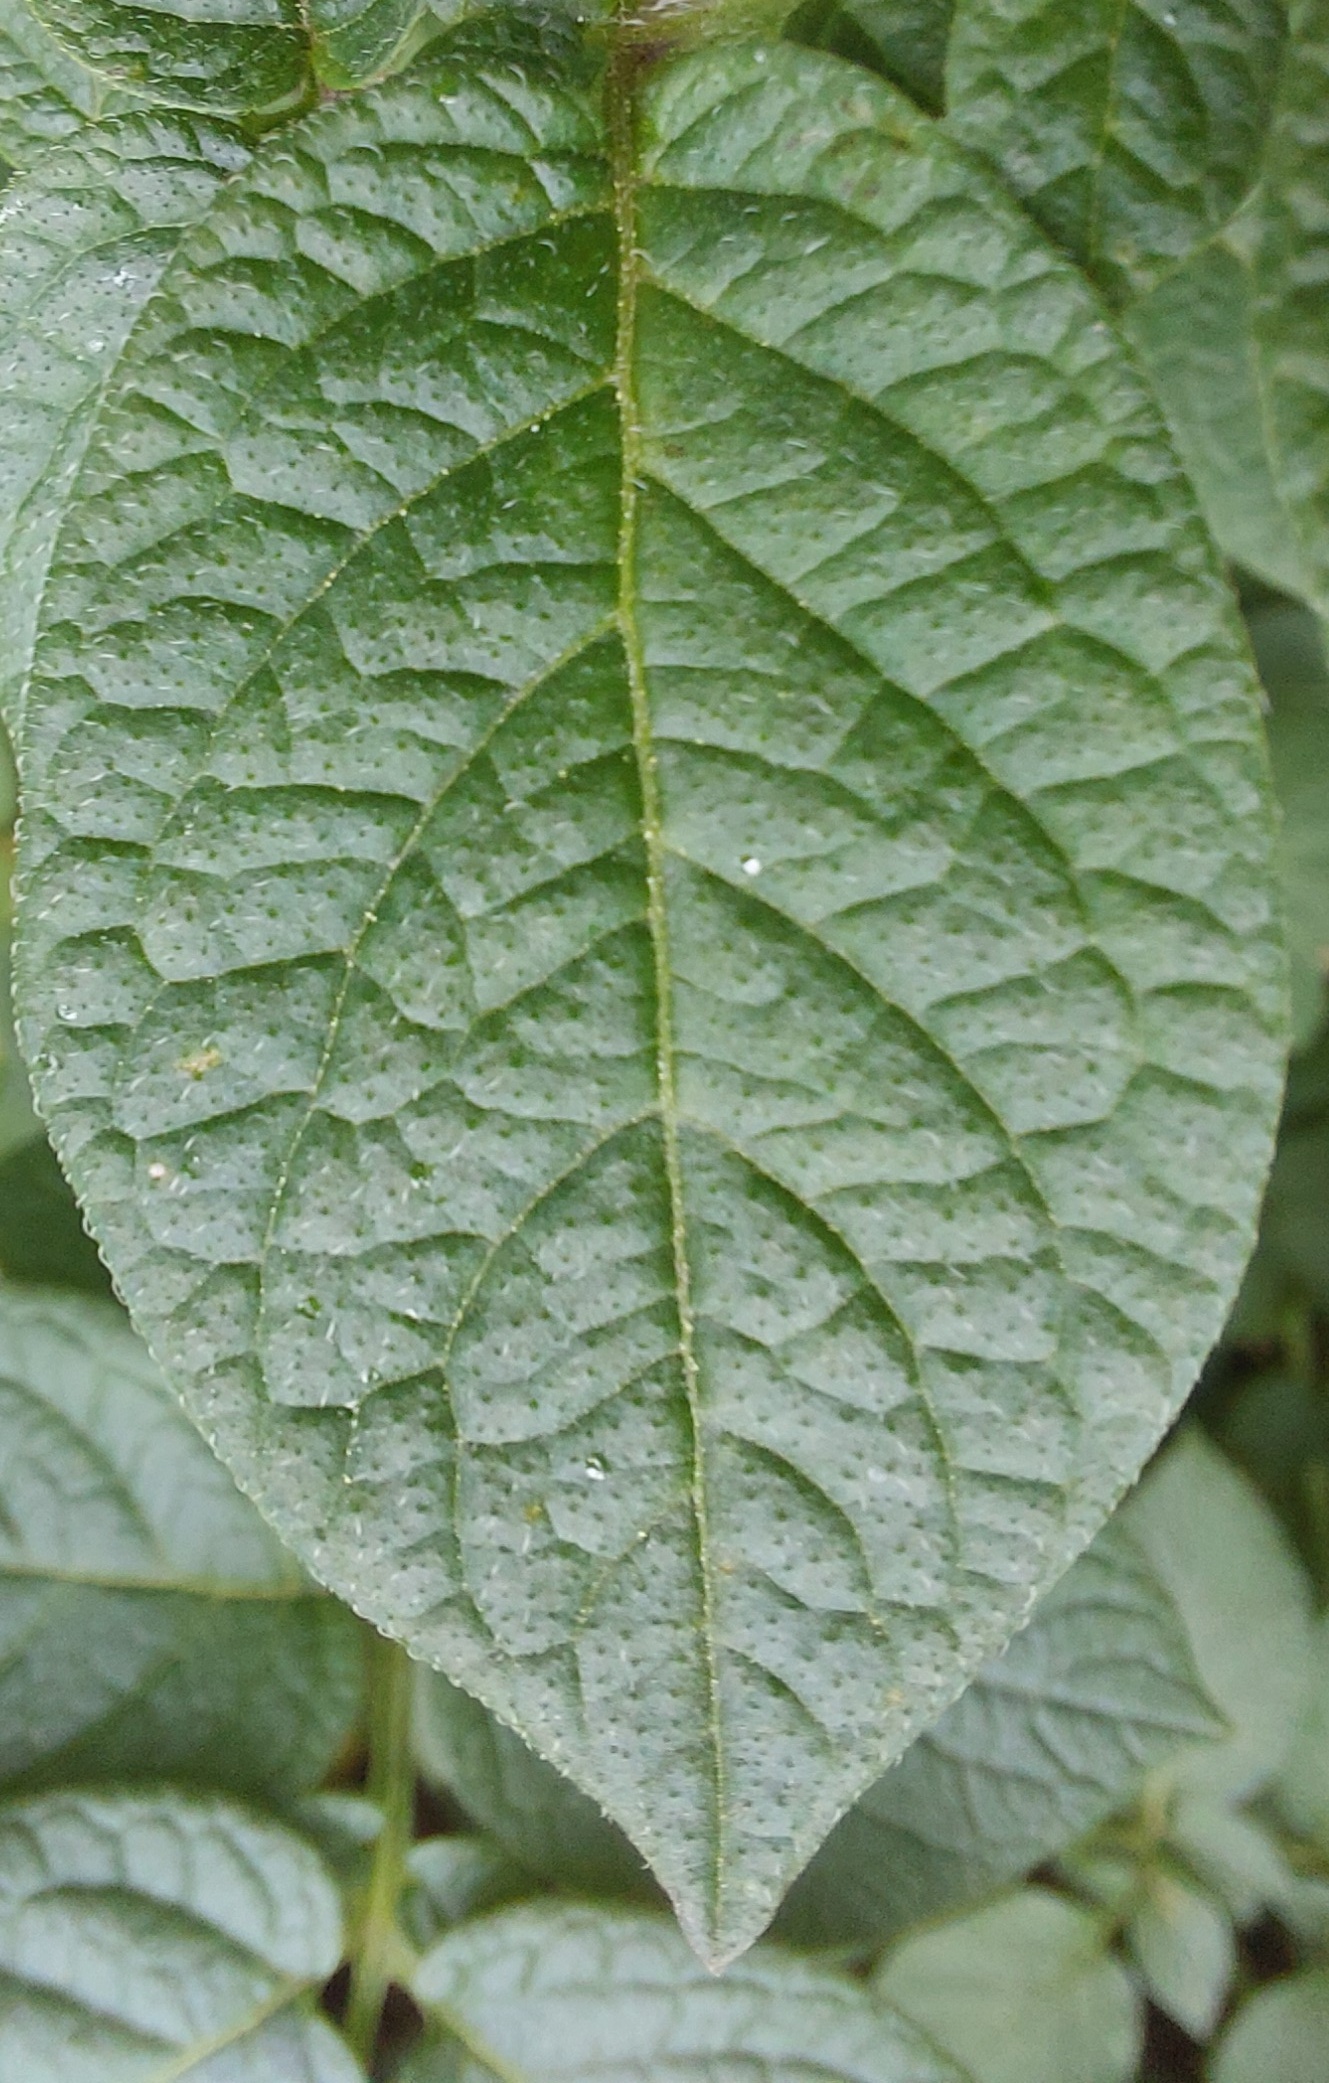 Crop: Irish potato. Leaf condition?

healthy
